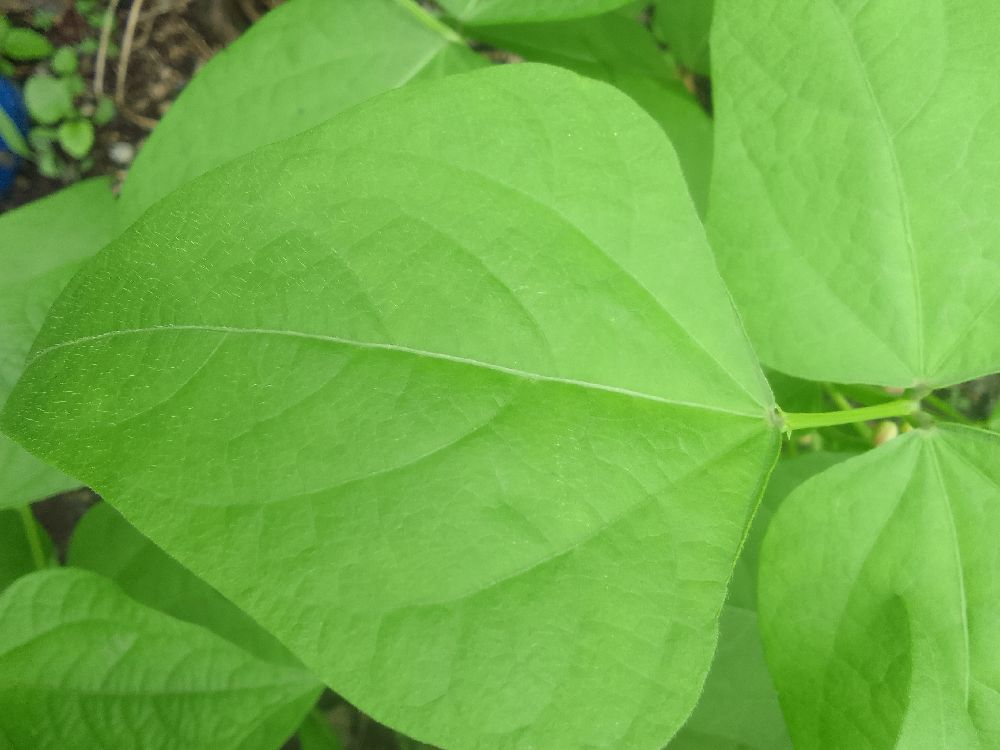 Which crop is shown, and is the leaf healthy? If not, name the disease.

common bean, healthy
